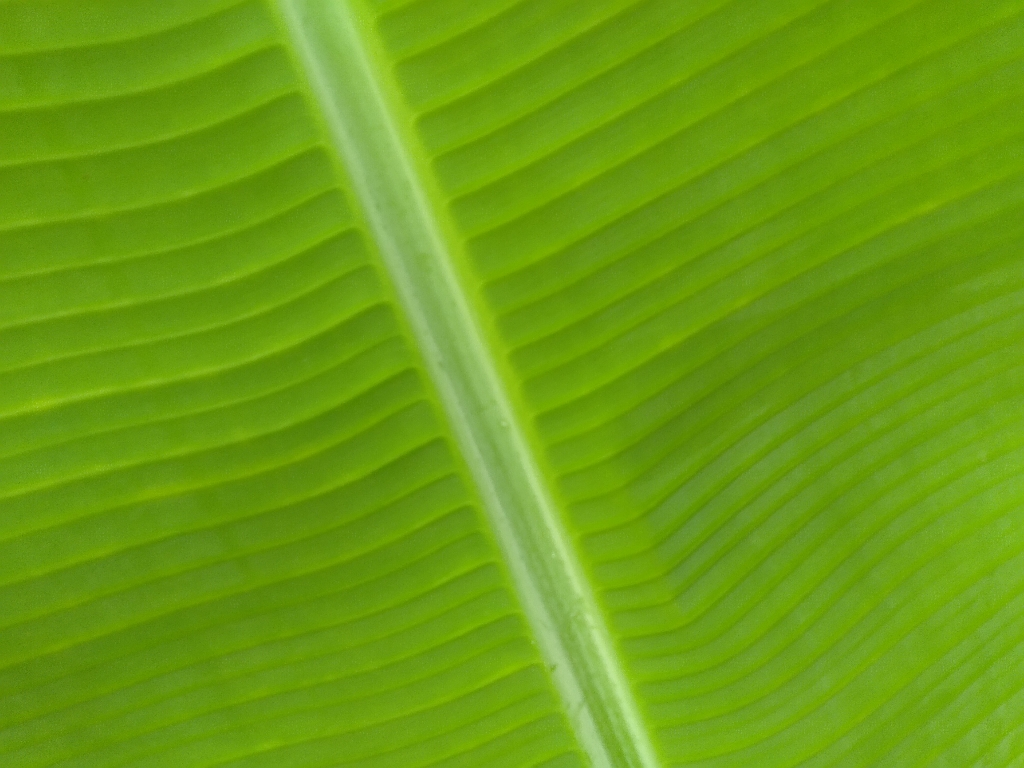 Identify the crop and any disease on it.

banana, healthy
